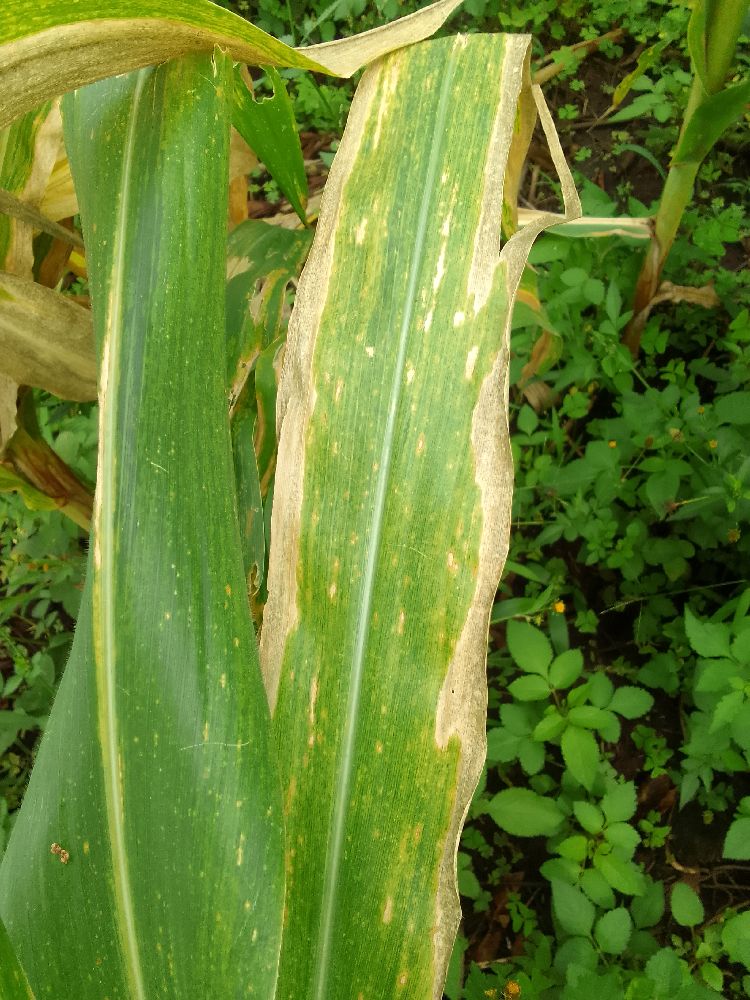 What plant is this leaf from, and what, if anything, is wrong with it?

maize, maize lethal necrosis
